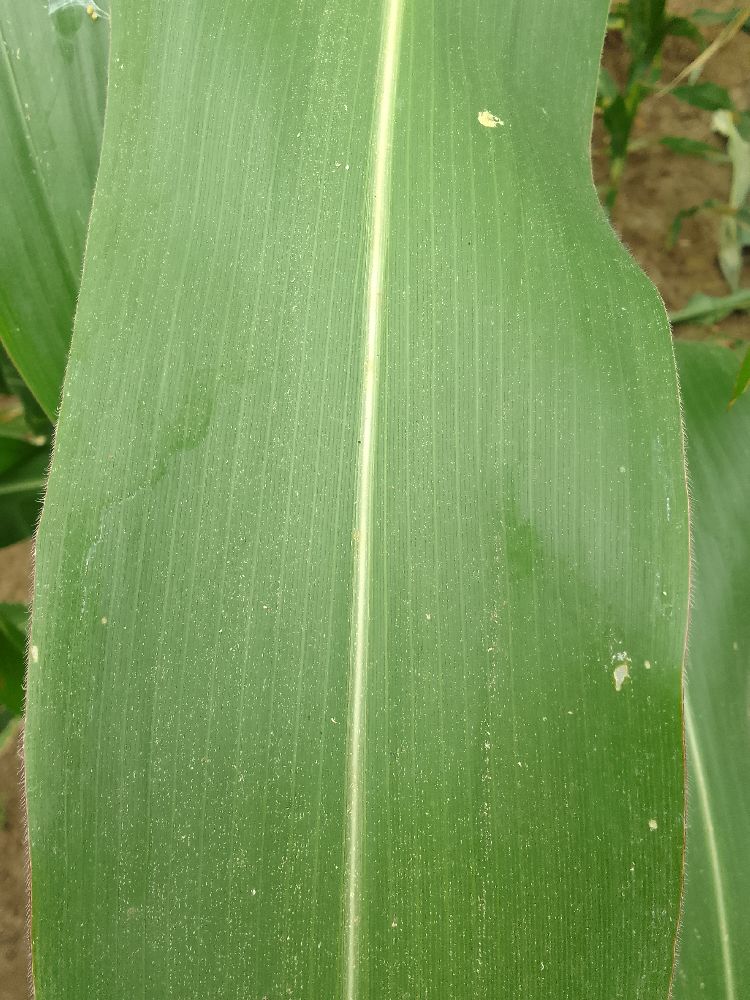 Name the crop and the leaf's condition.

maize, healthy
